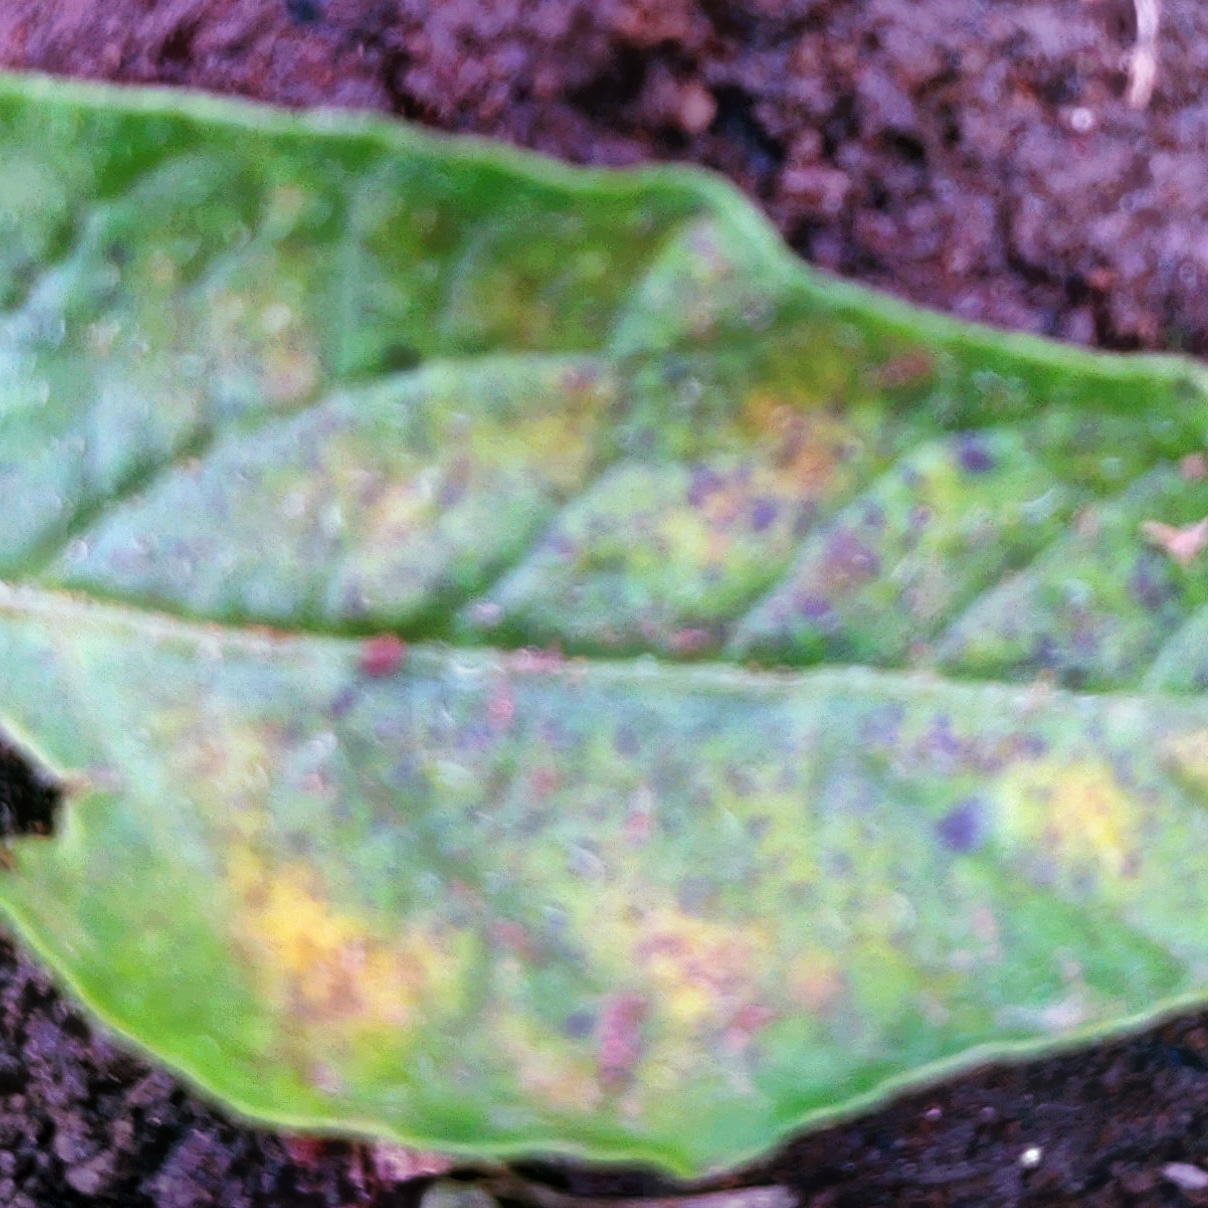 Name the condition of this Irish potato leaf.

late blight
